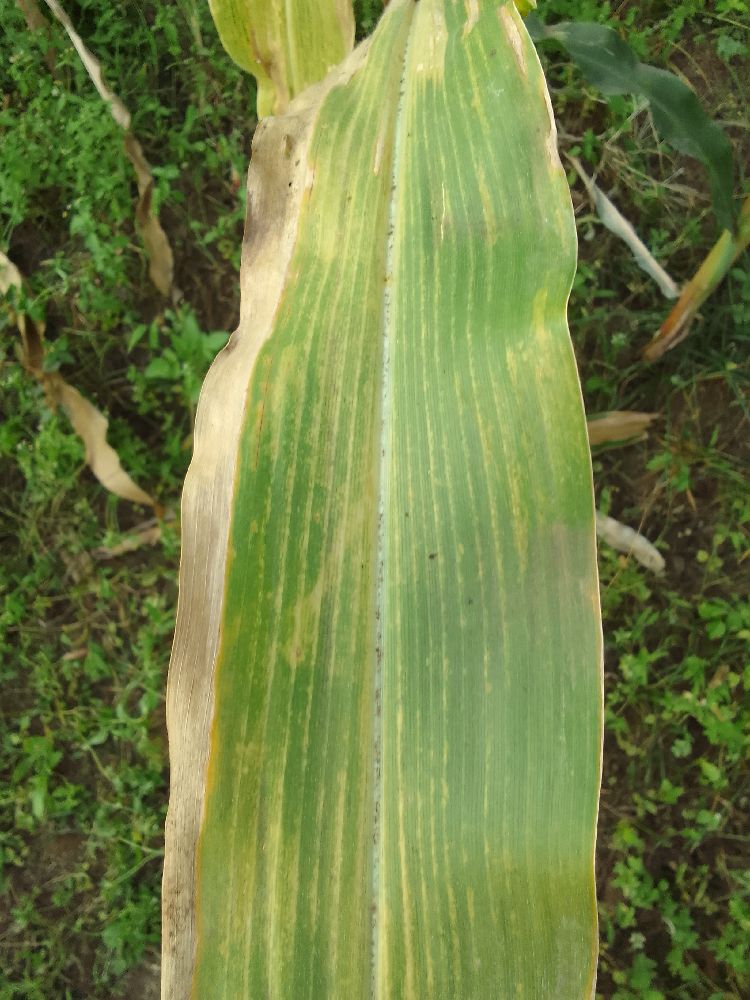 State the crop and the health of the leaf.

maize, maize lethal necrosis
